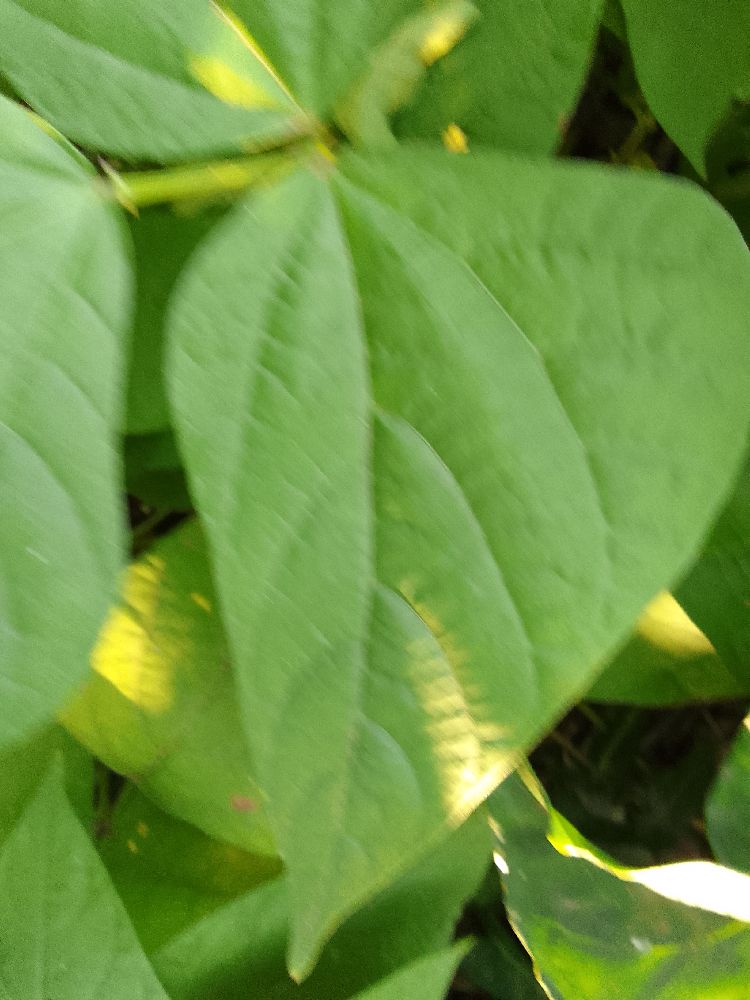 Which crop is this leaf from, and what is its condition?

common bean, healthy
